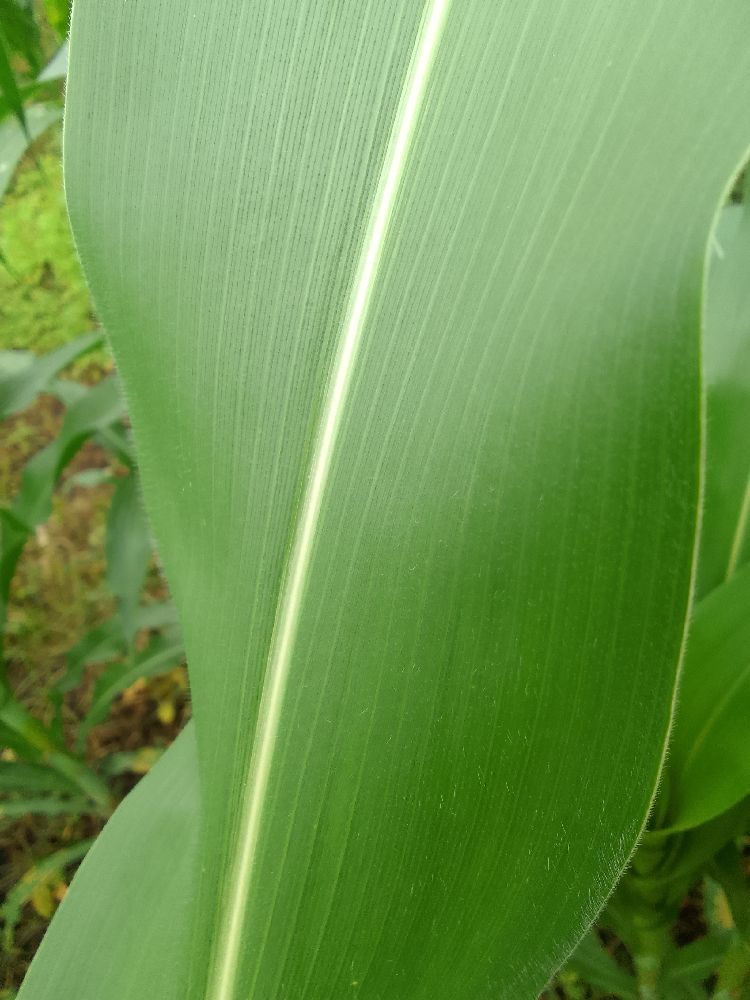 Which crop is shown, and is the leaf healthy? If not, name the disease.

maize, healthy
